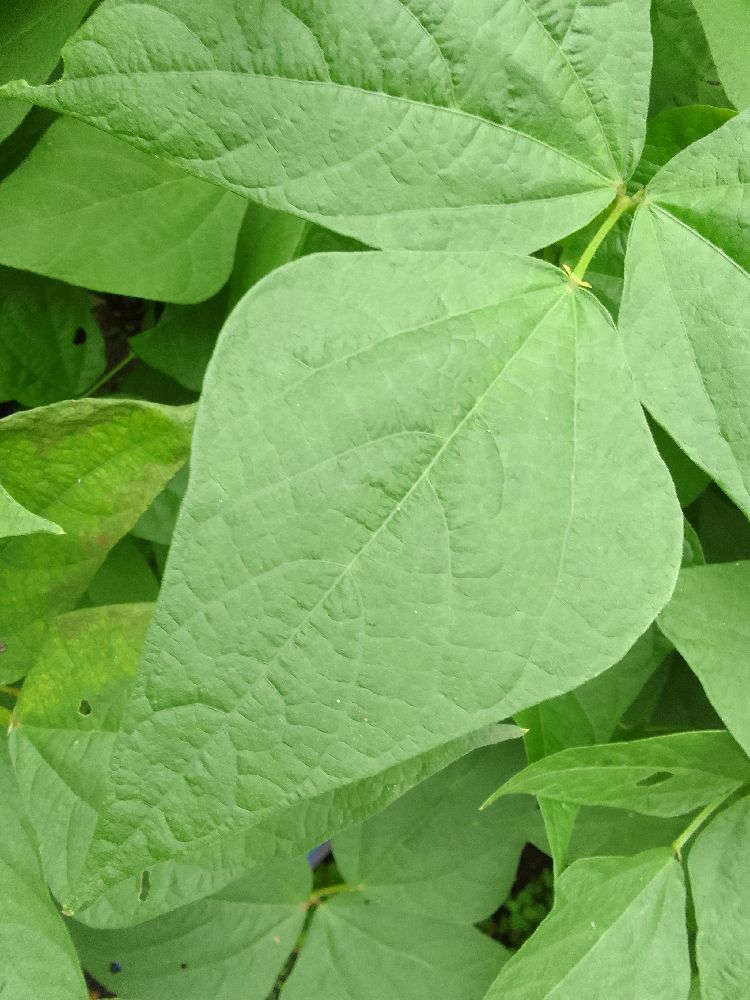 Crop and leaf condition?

common bean, healthy
